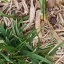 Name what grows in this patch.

grass
